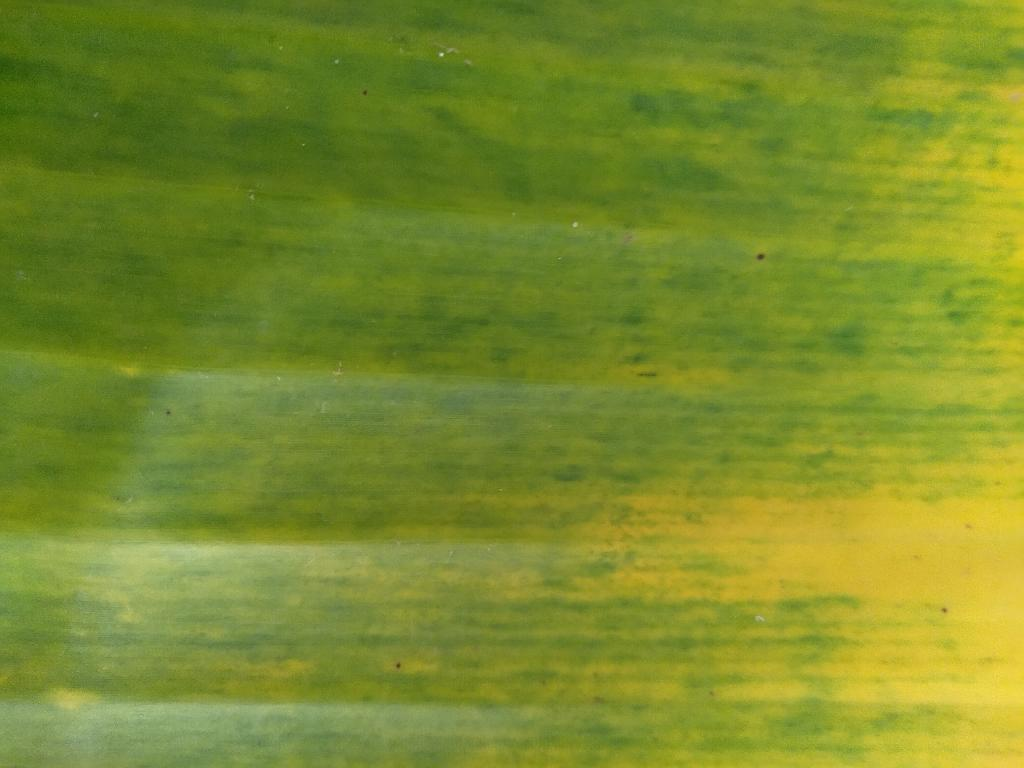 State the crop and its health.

banana, fusarium wilt race 1
